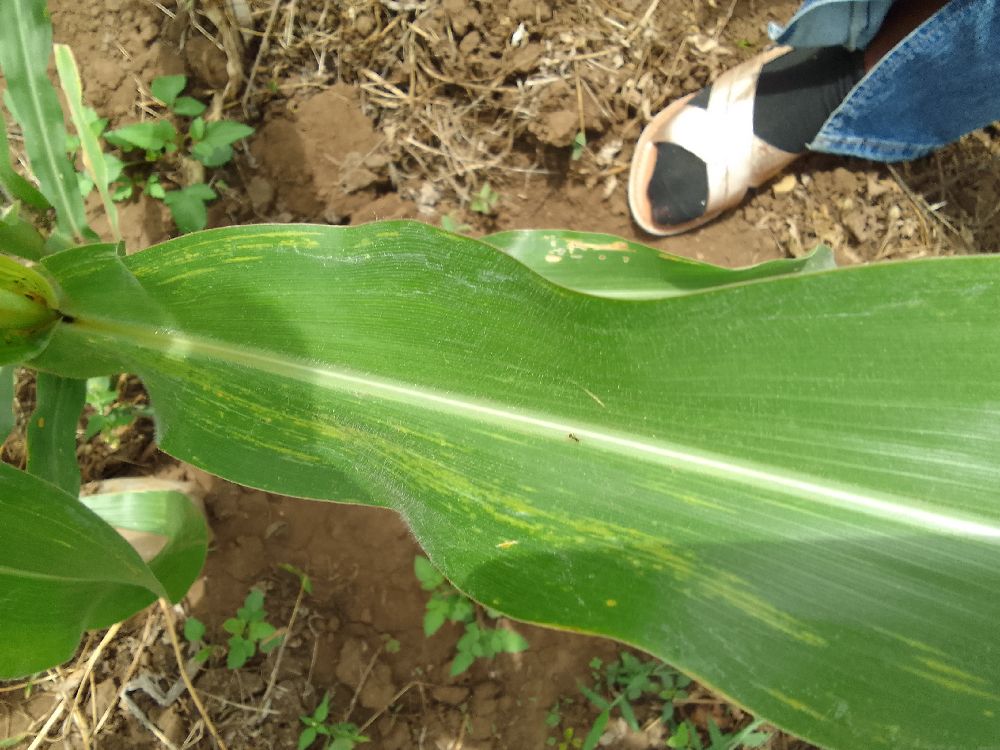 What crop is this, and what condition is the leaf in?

maize, maize lethal necrosis
